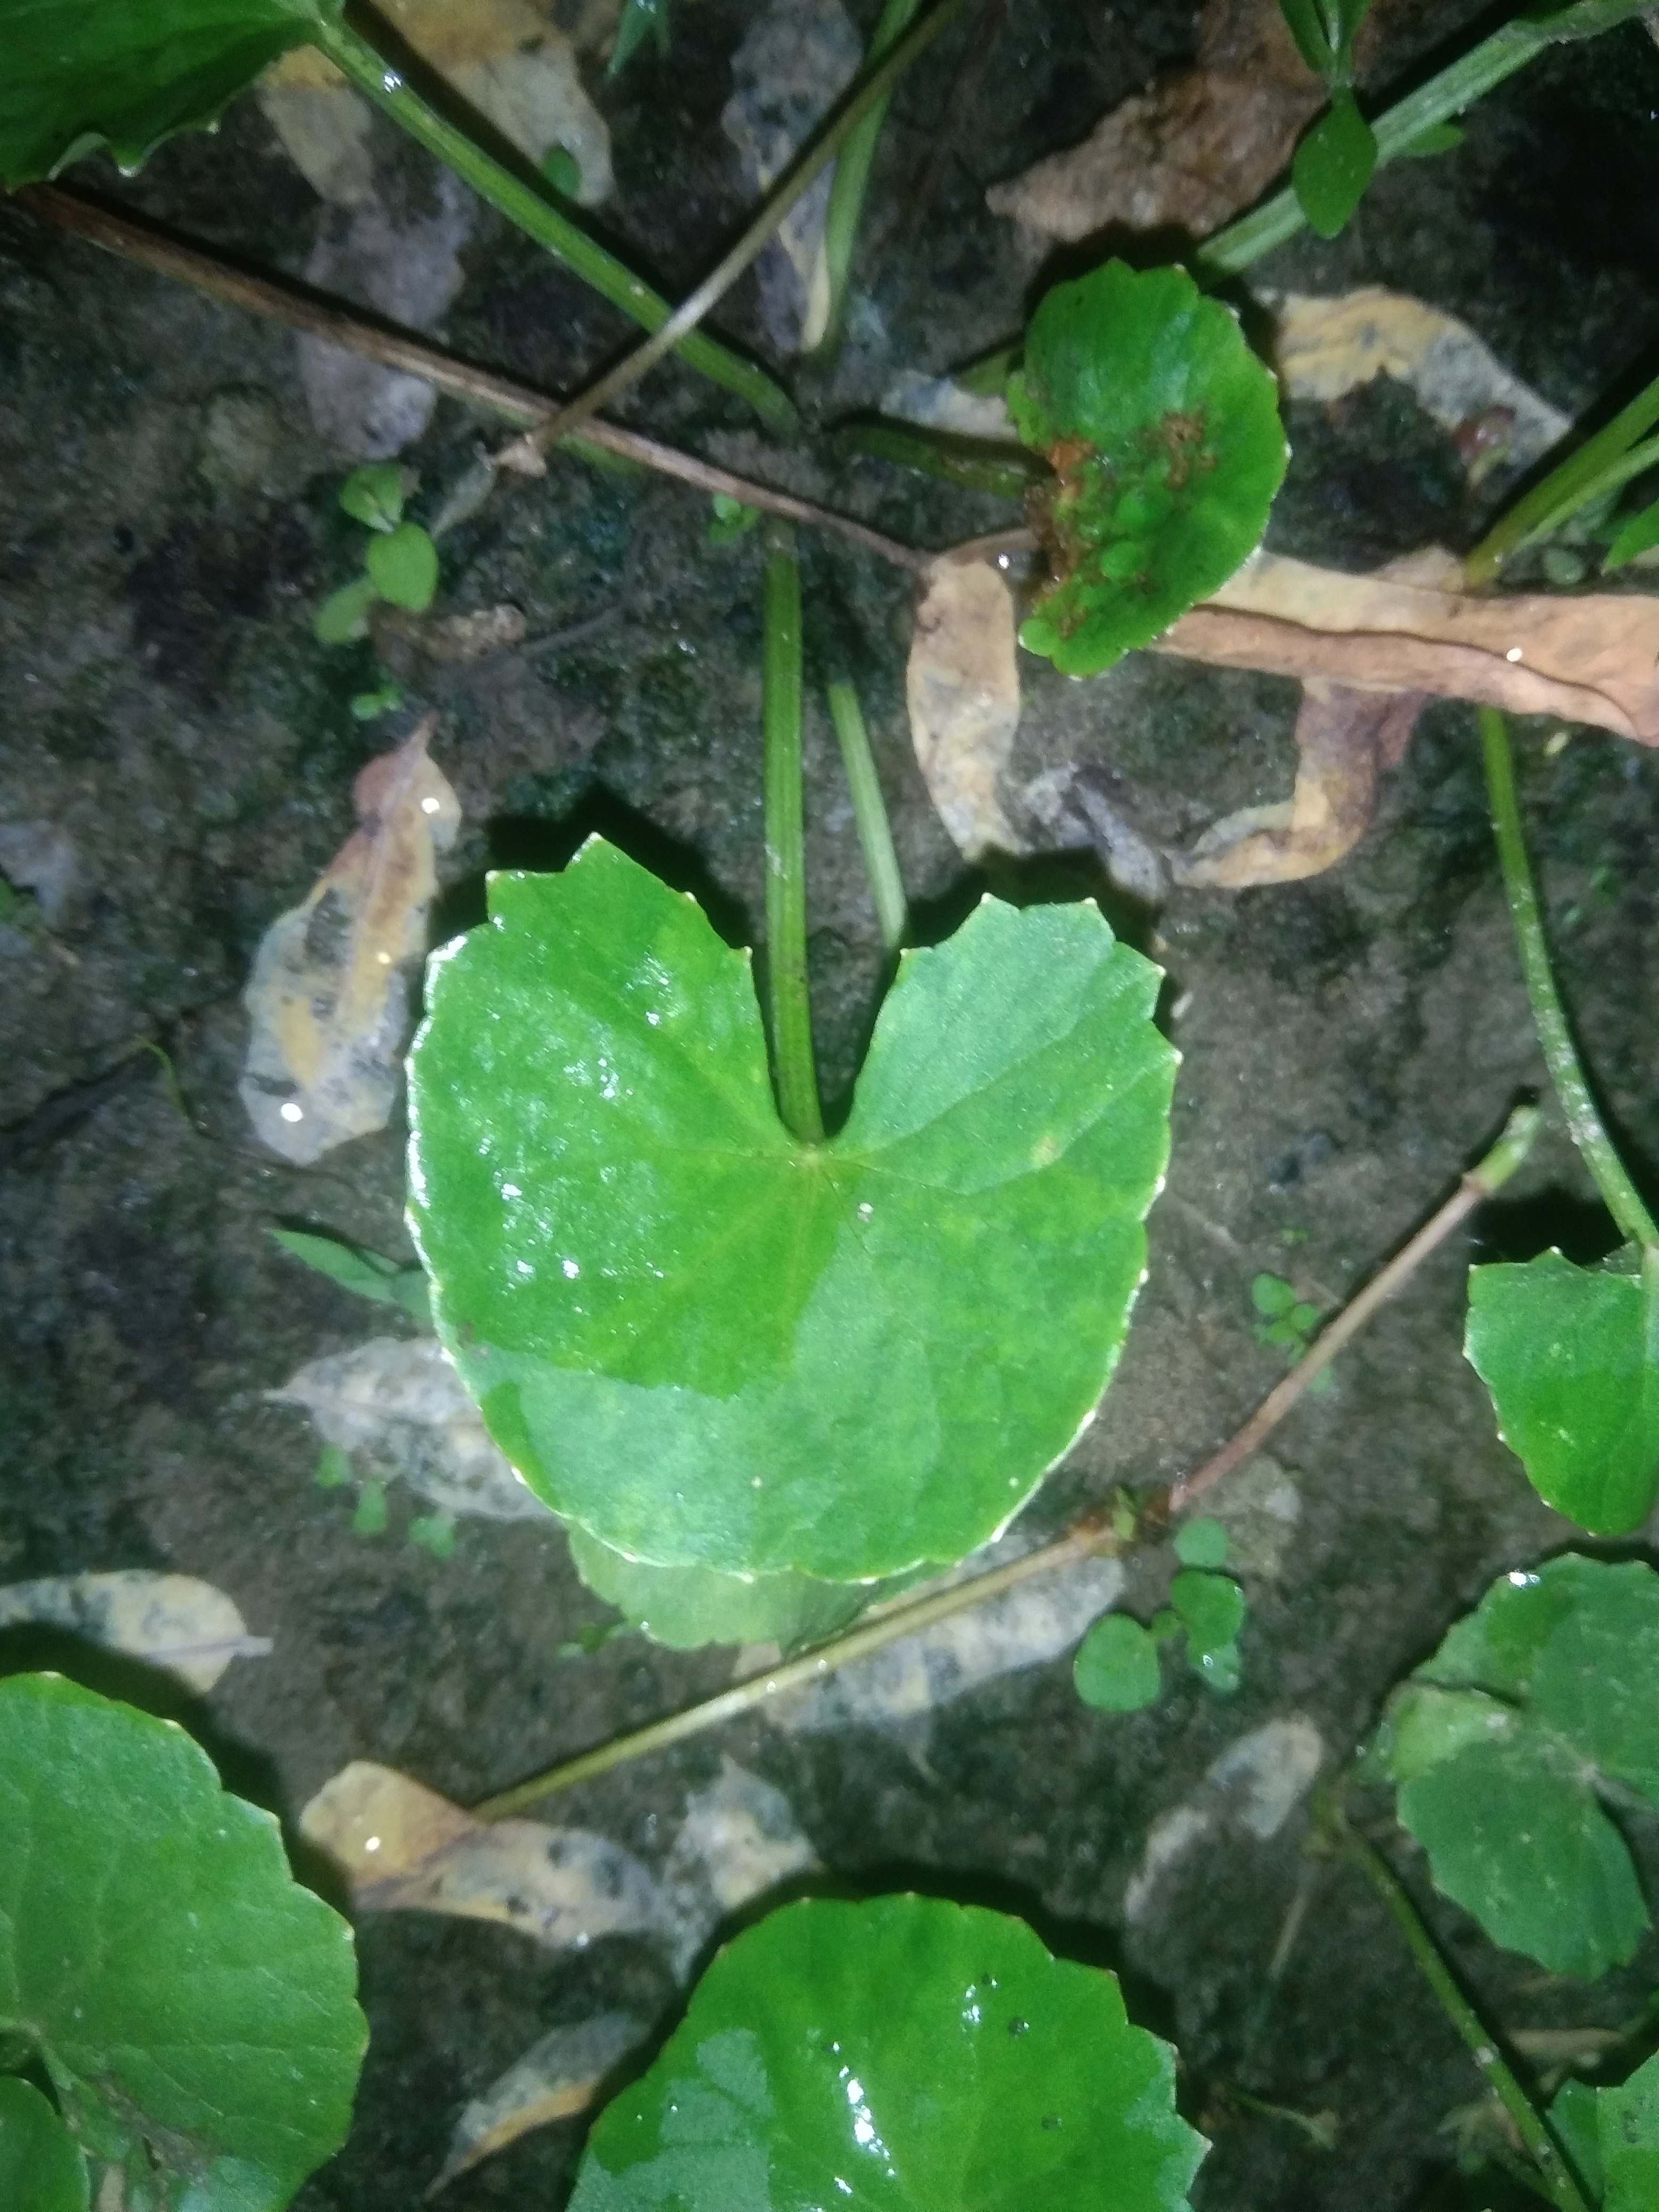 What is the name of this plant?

thankuni
